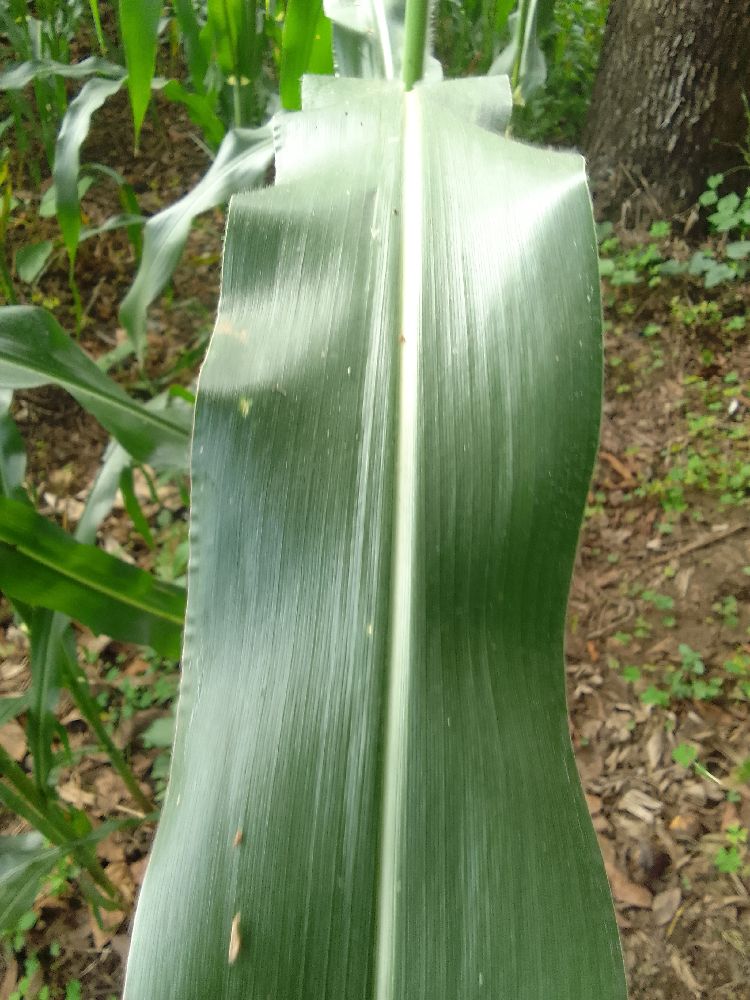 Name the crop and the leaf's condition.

maize, healthy
